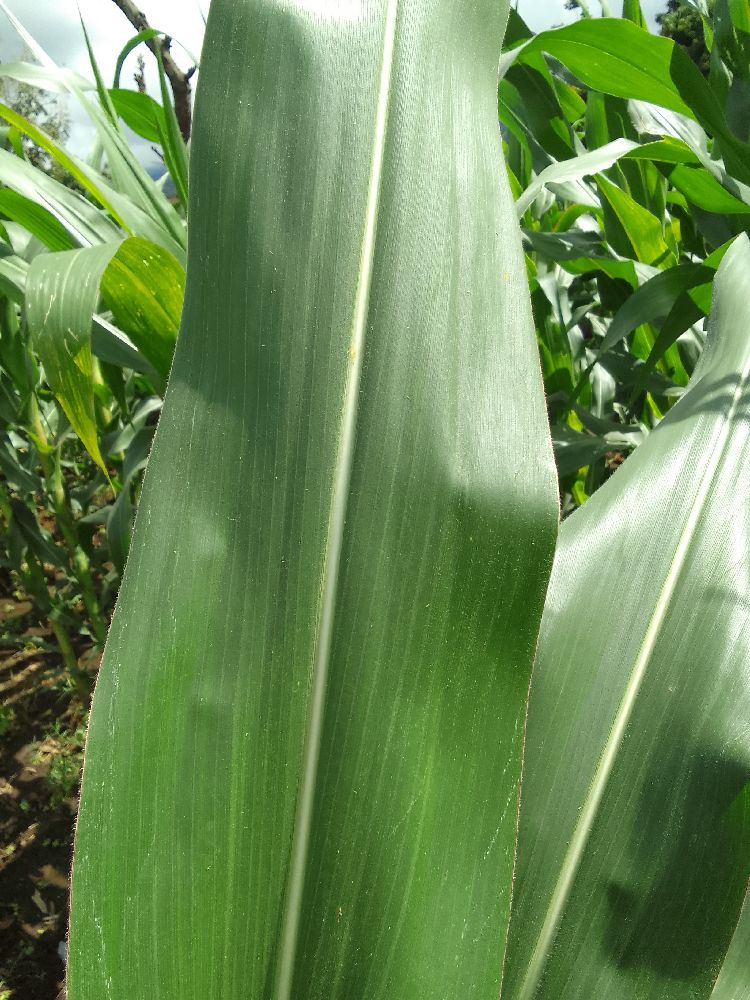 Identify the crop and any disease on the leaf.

maize, healthy
